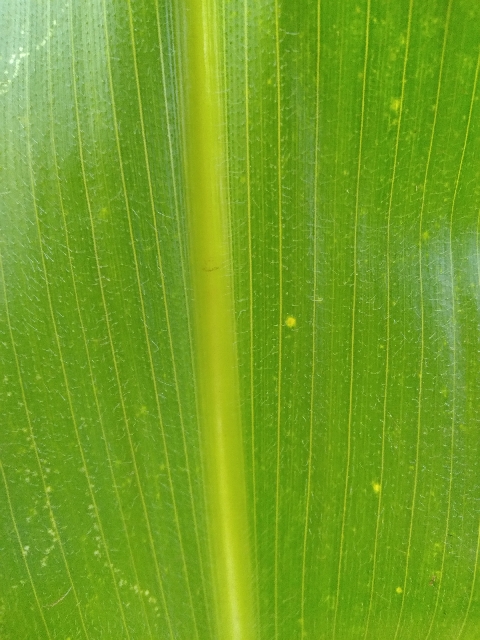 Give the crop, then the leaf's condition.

maize, healthy
